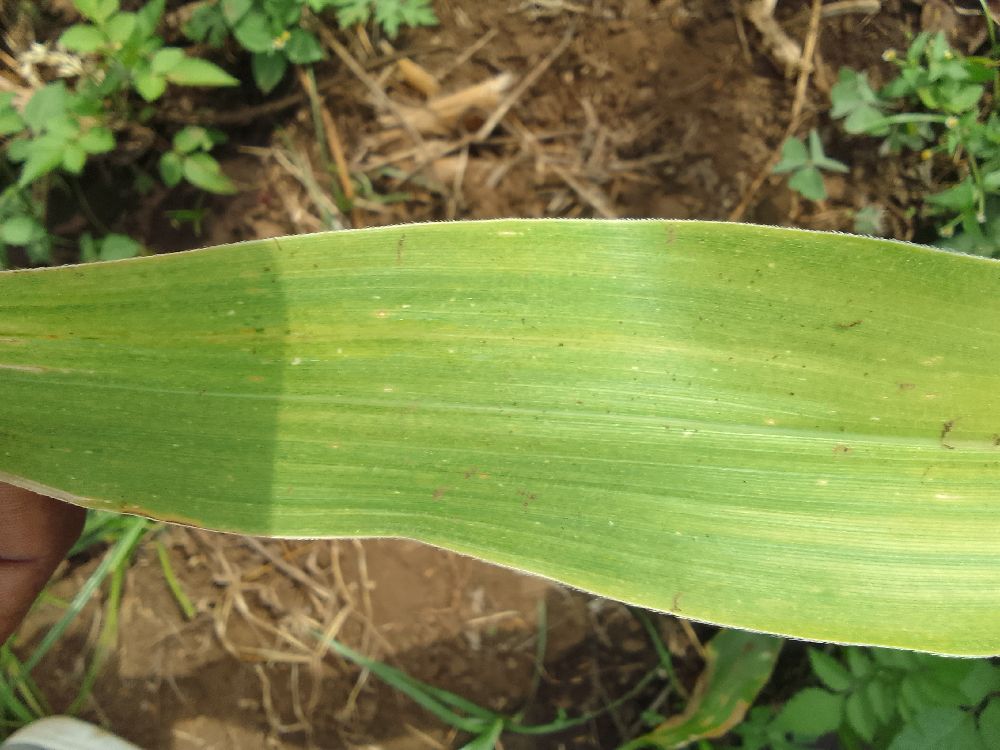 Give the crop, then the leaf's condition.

maize, maize lethal necrosis
